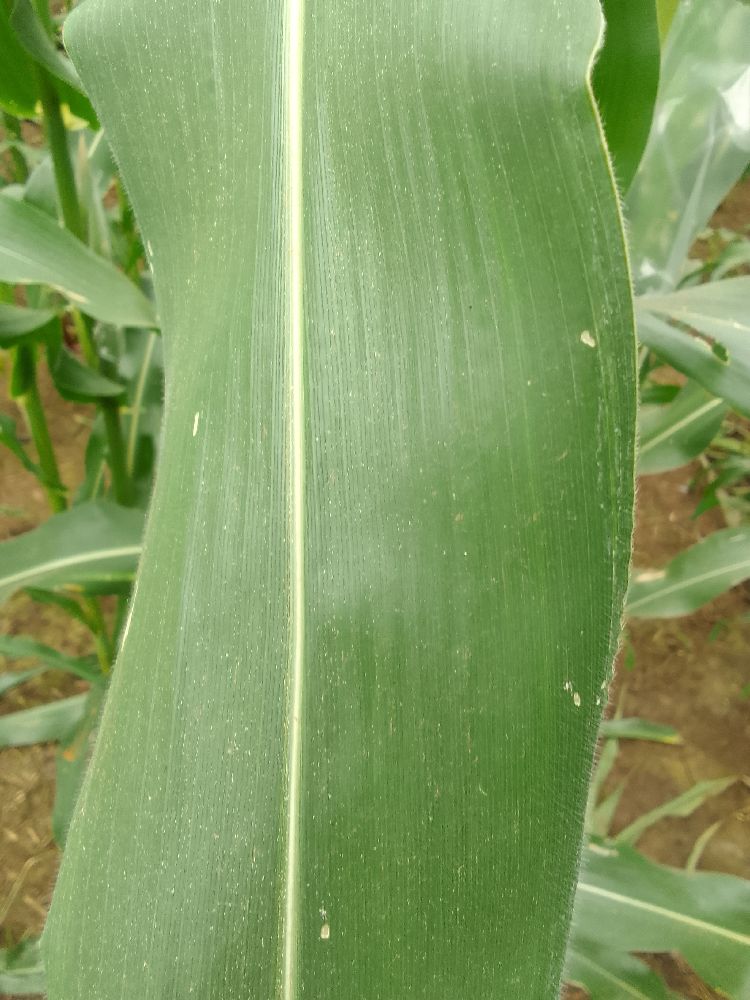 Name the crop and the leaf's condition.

maize, healthy
